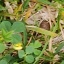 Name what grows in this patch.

unstructured weed
